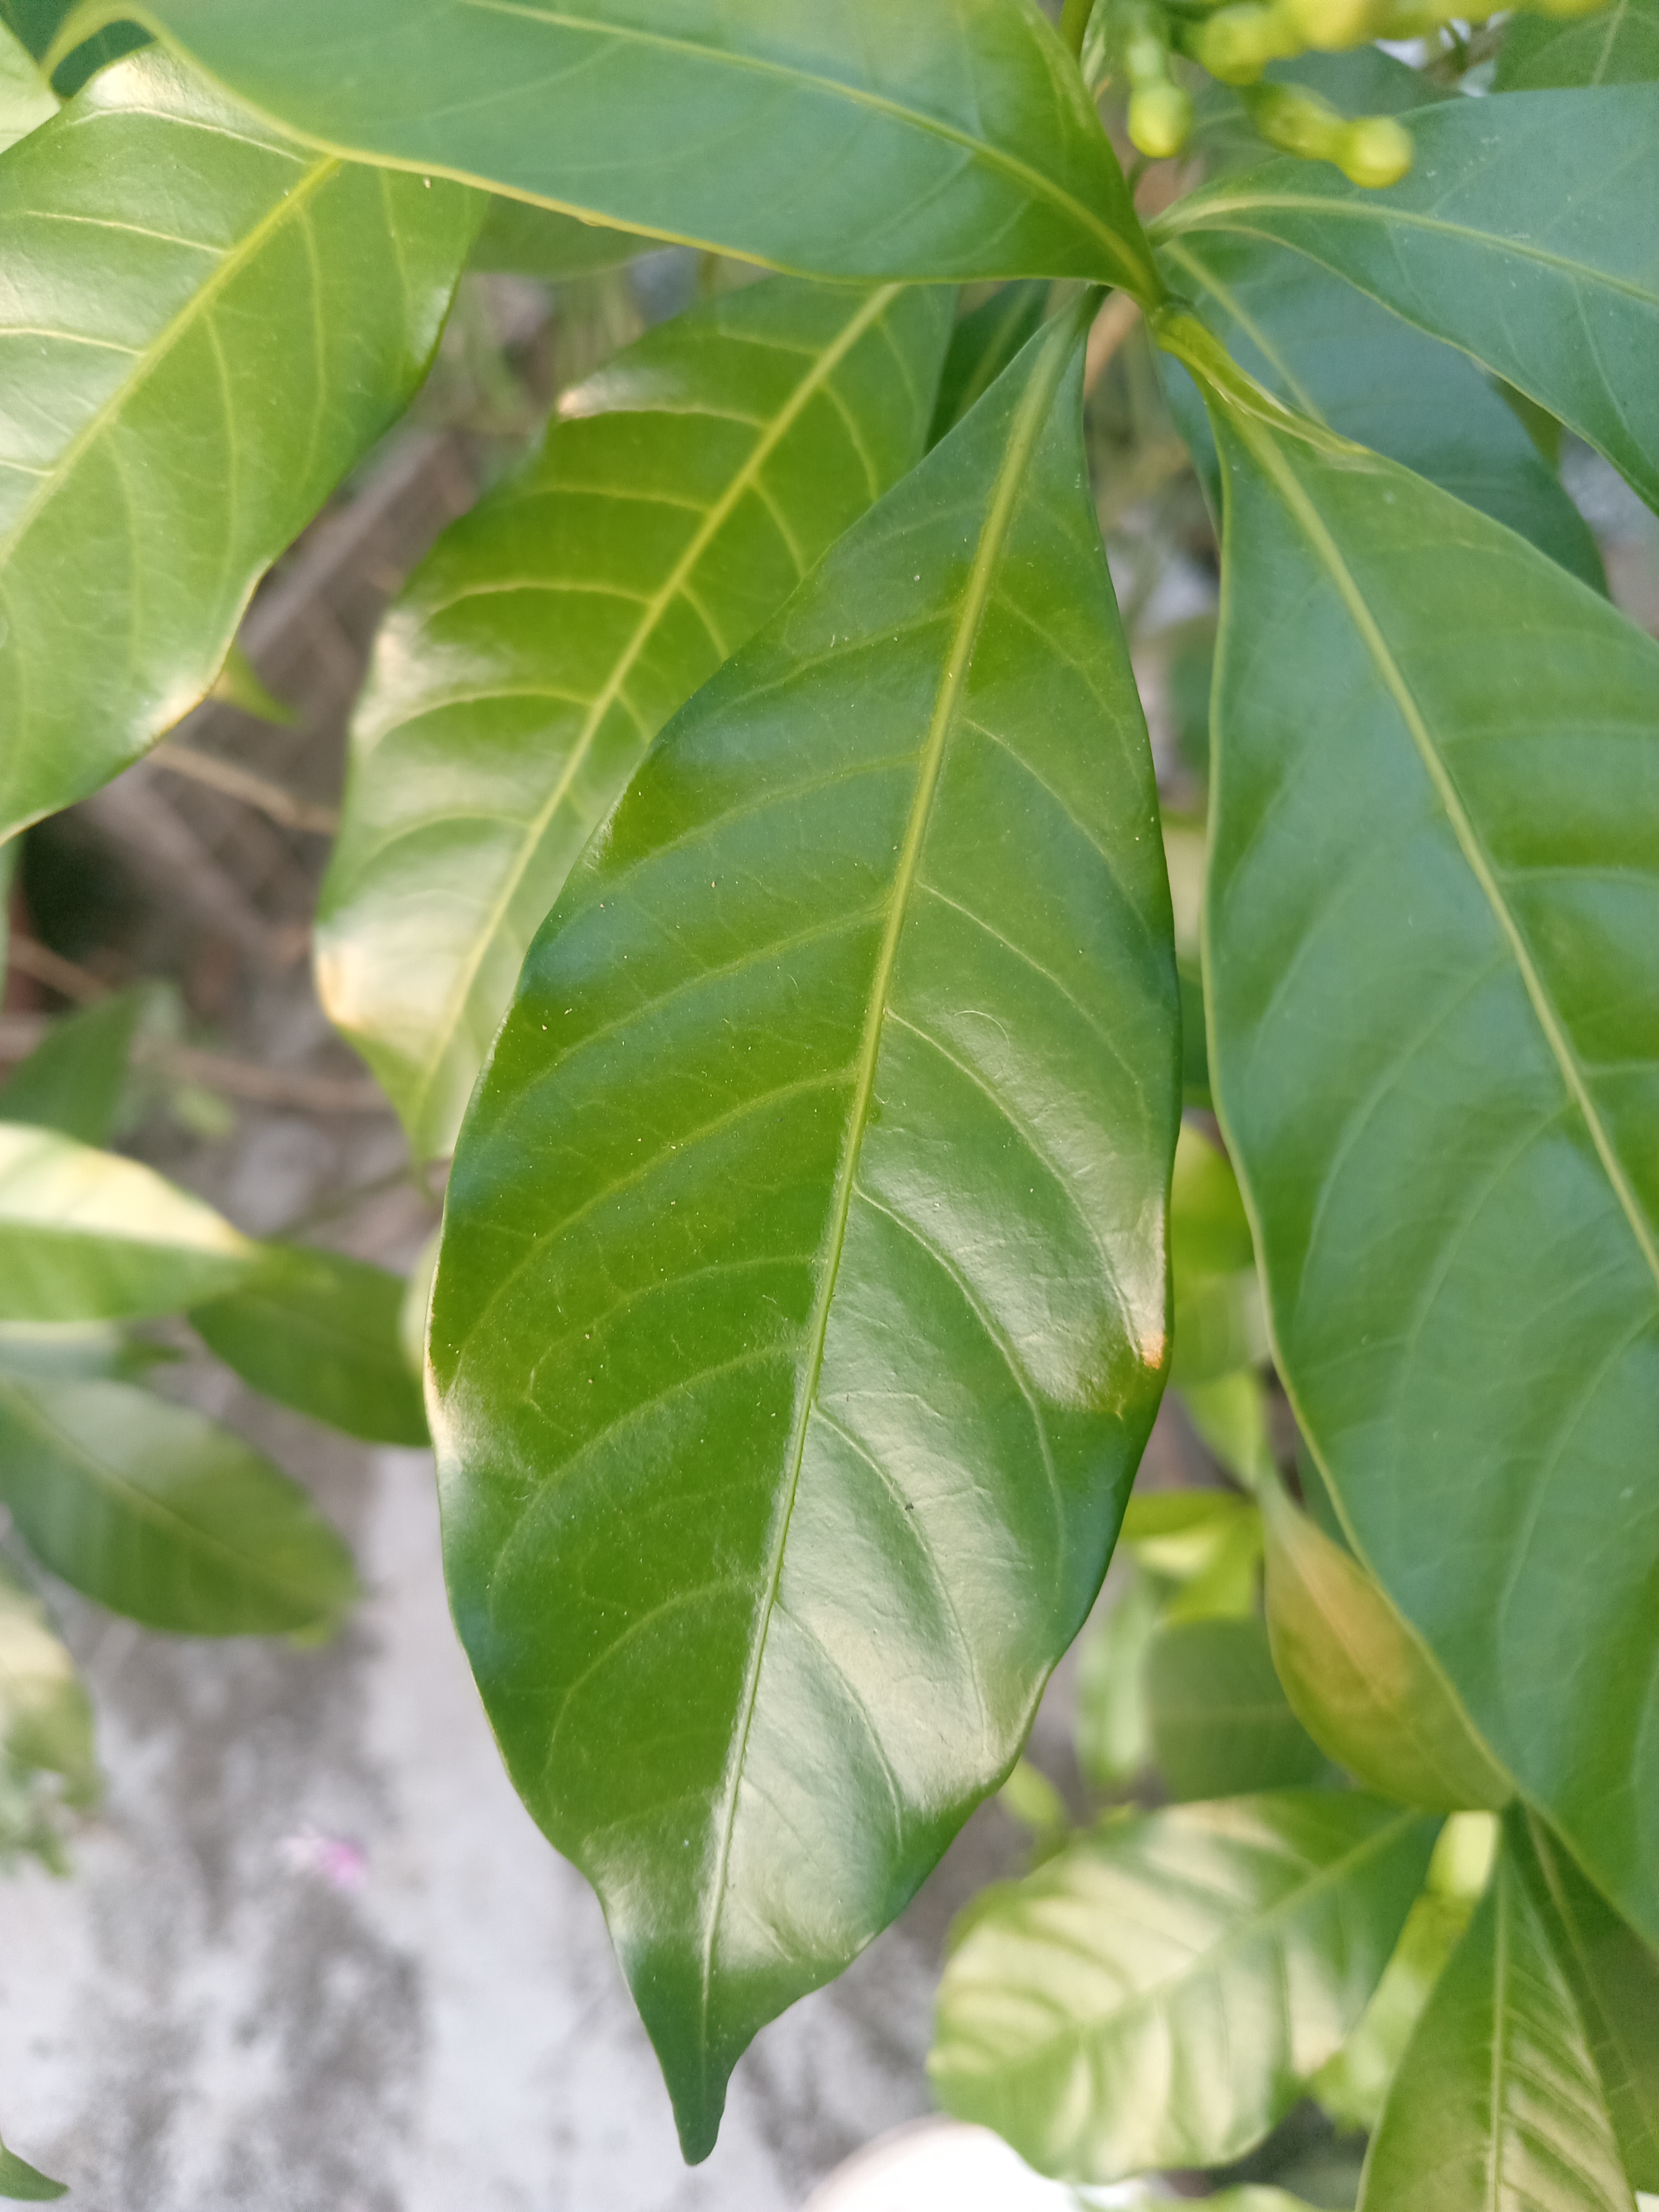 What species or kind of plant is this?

togor
